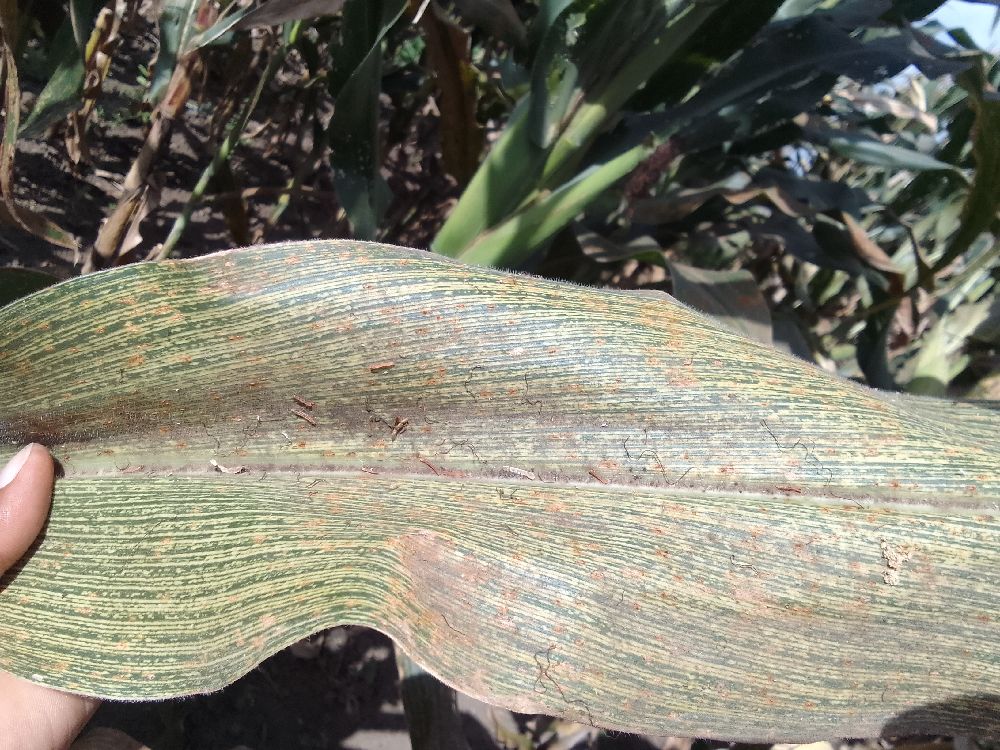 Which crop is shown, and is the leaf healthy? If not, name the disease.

maize, maize streak virus
